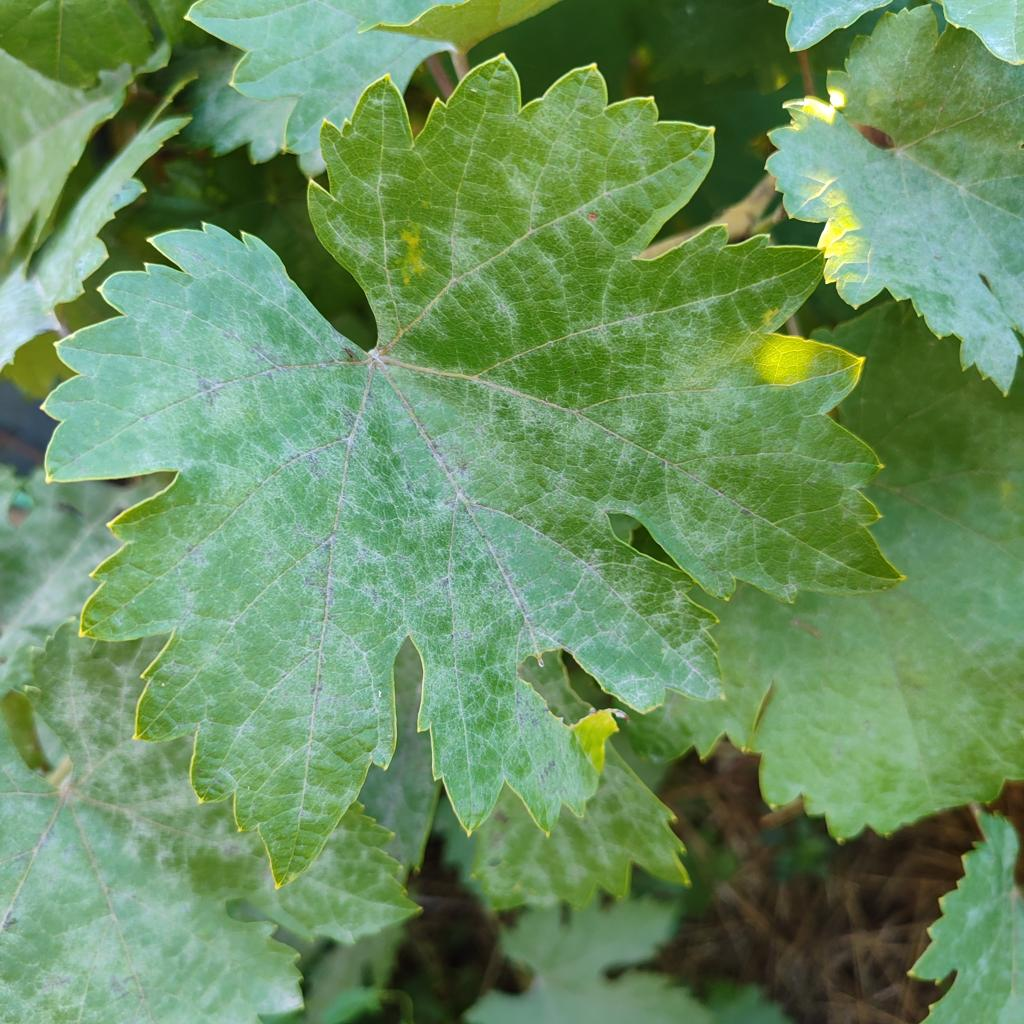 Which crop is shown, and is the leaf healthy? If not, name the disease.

grapevine, powdery mildew
